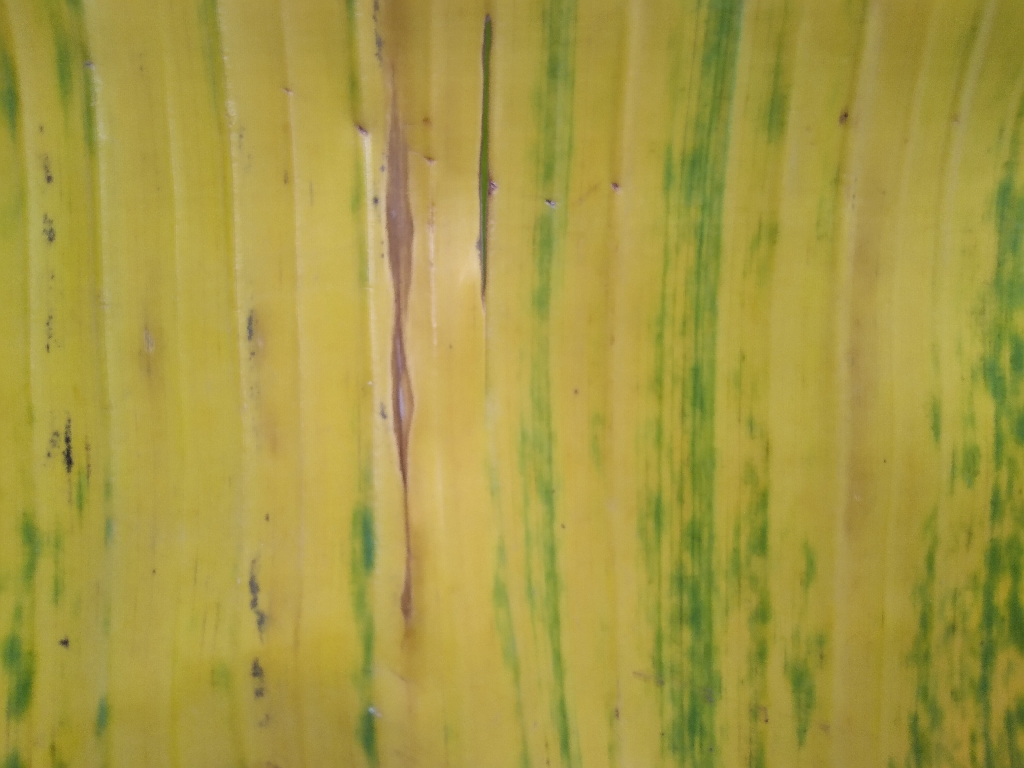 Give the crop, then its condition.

banana, fusarium wilt race 1
